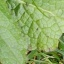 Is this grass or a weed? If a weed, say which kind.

structured weed
